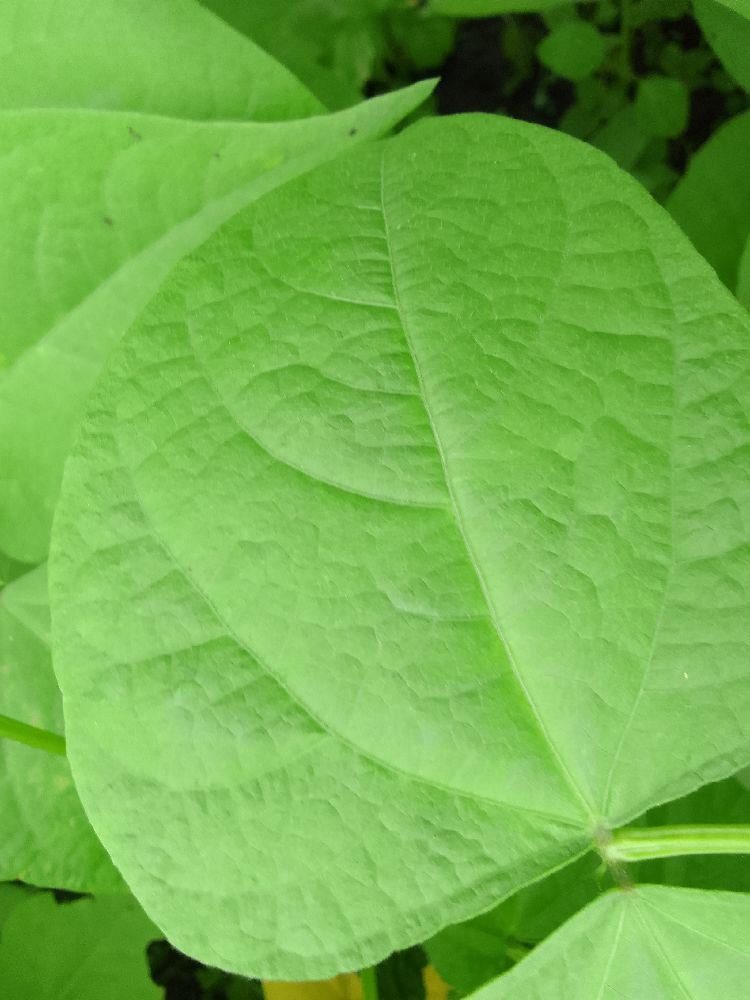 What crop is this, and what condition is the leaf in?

common bean, healthy
